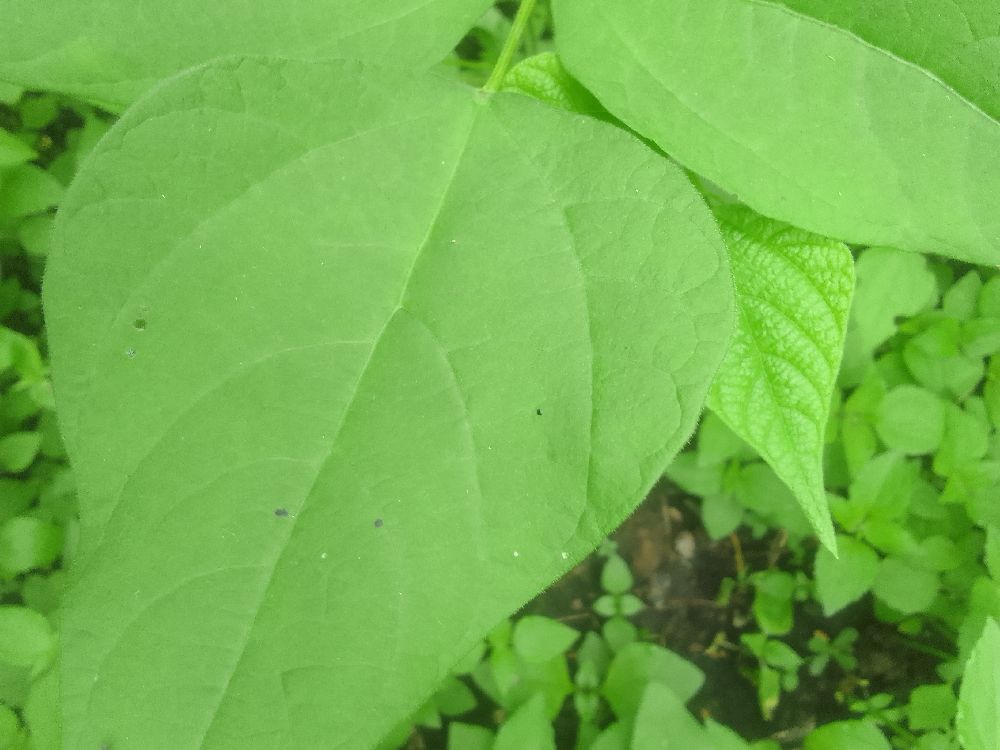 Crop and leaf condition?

common bean, healthy
